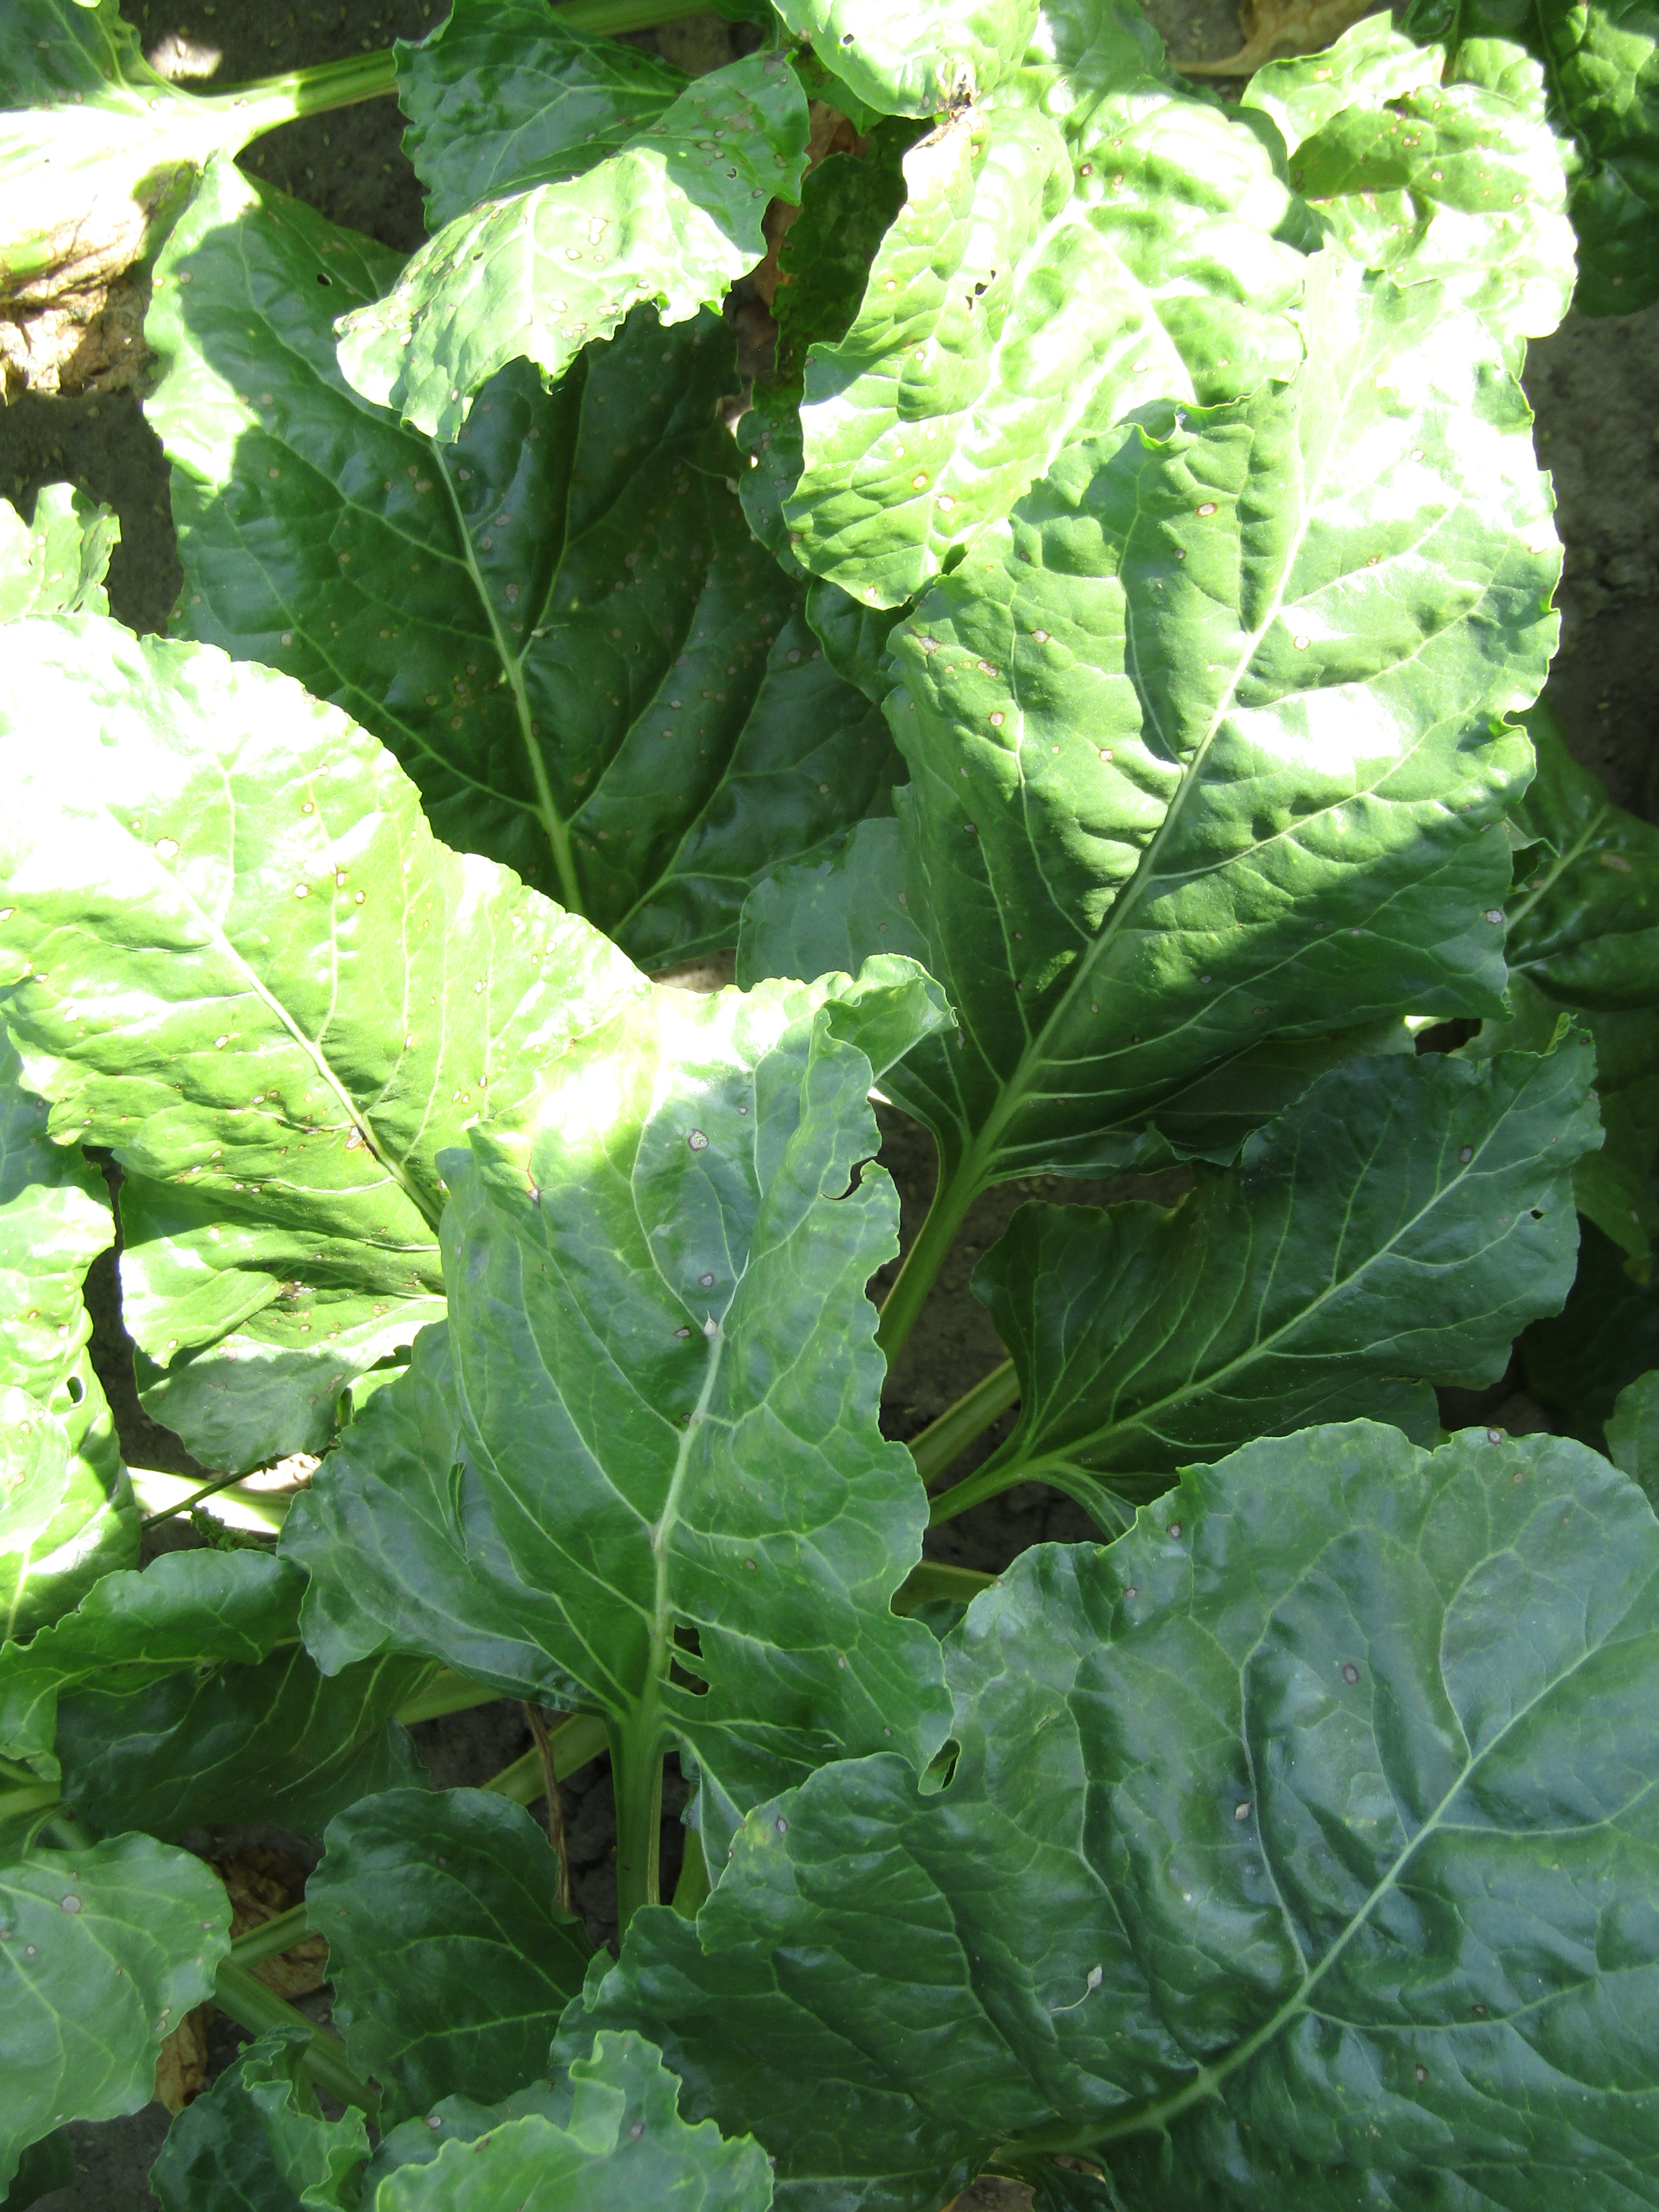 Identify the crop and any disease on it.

beet, cercospora
